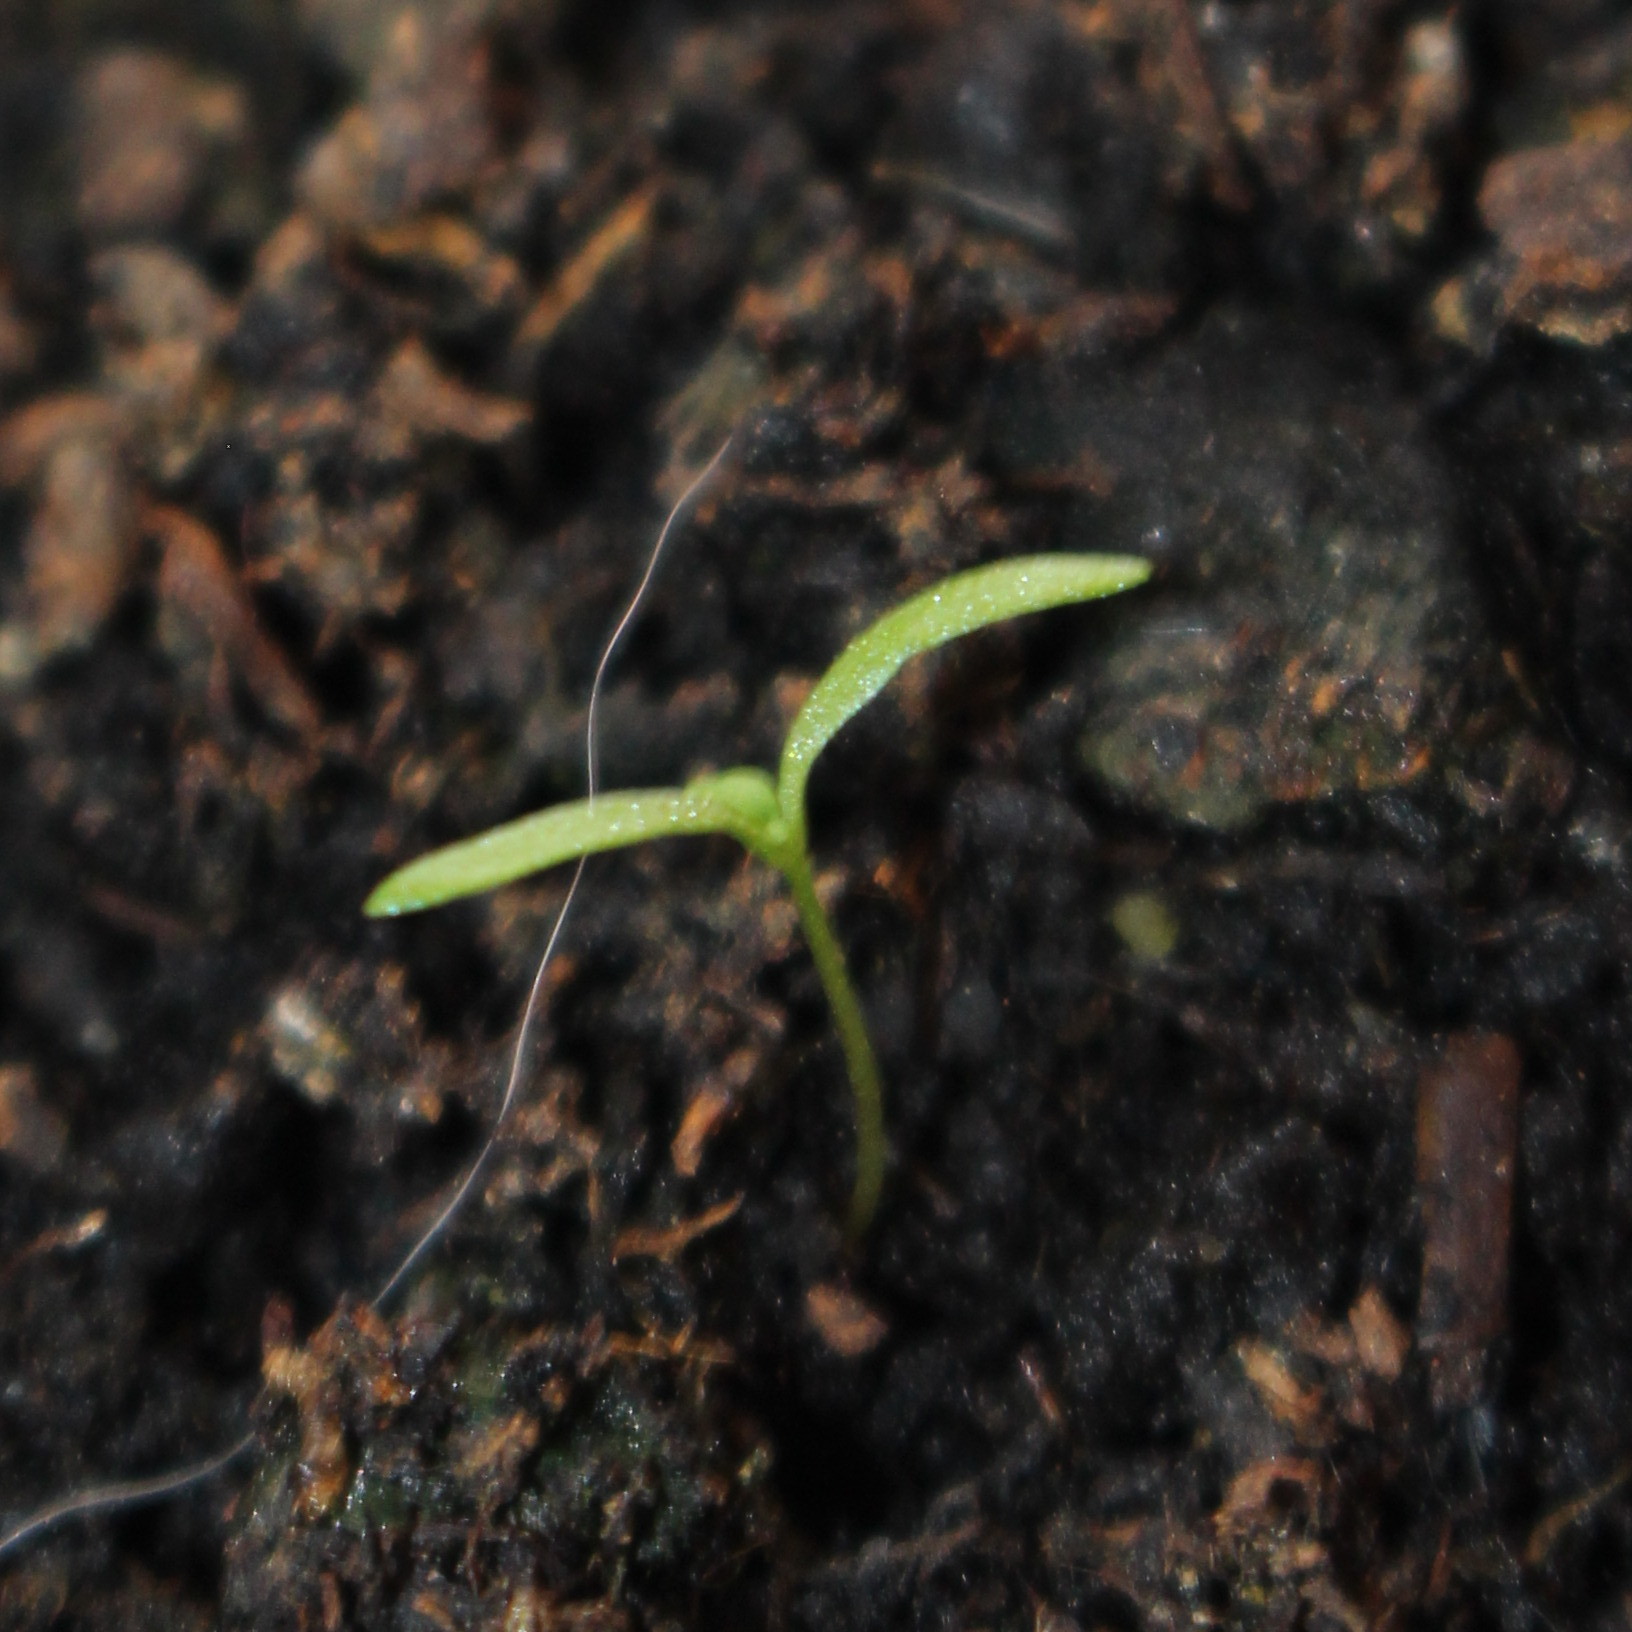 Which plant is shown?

Papaver rhoeas
